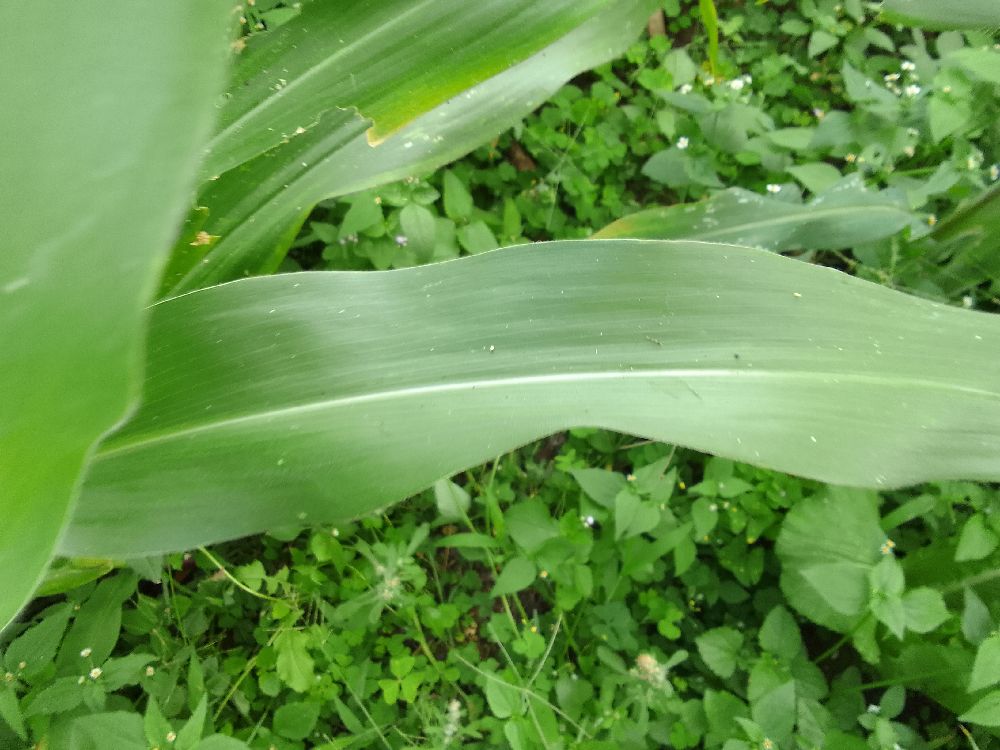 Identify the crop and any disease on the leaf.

maize, healthy
